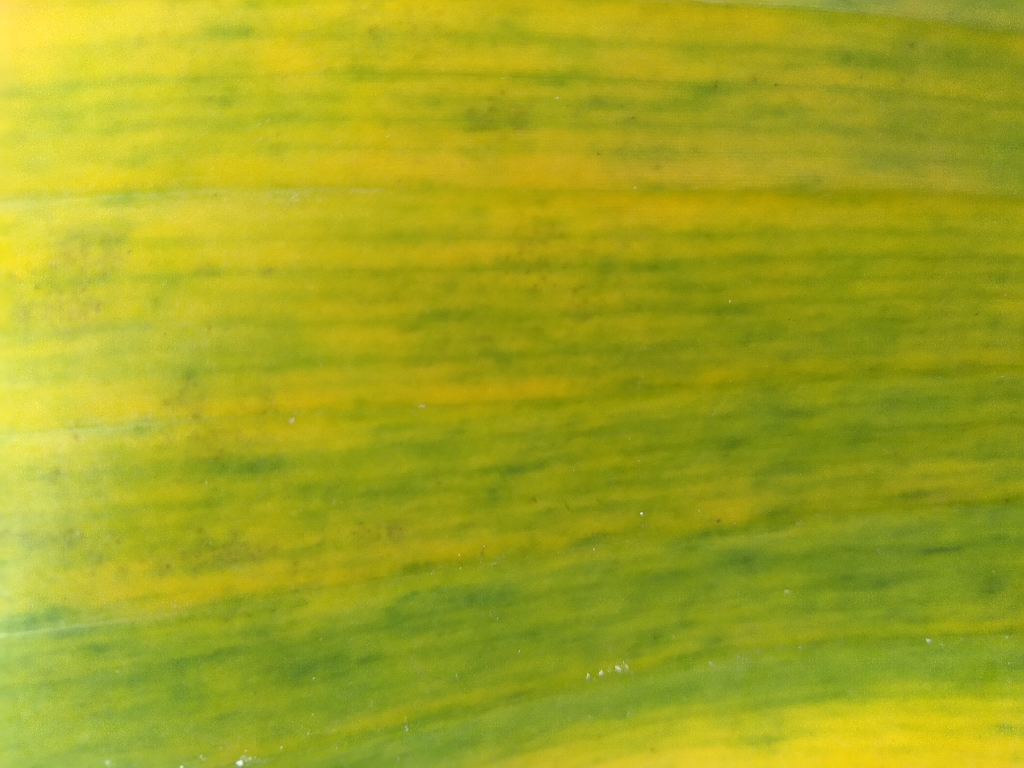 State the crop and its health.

banana, fusarium wilt race 1
